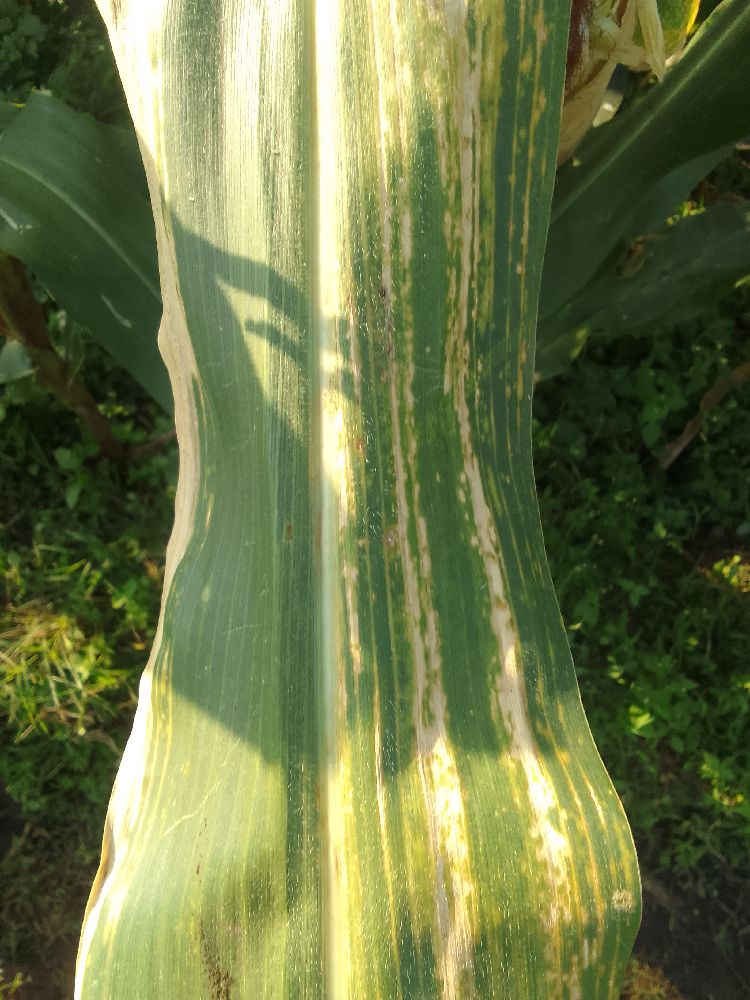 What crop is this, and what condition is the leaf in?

maize, maize lethal necrosis
